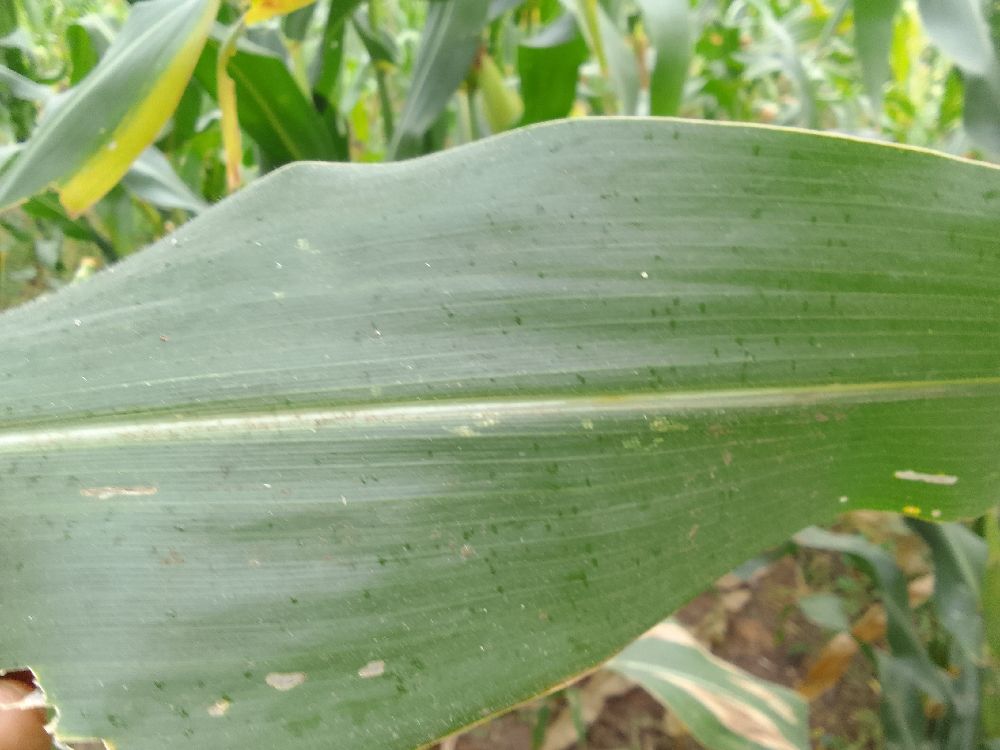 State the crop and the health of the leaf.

maize, healthy
